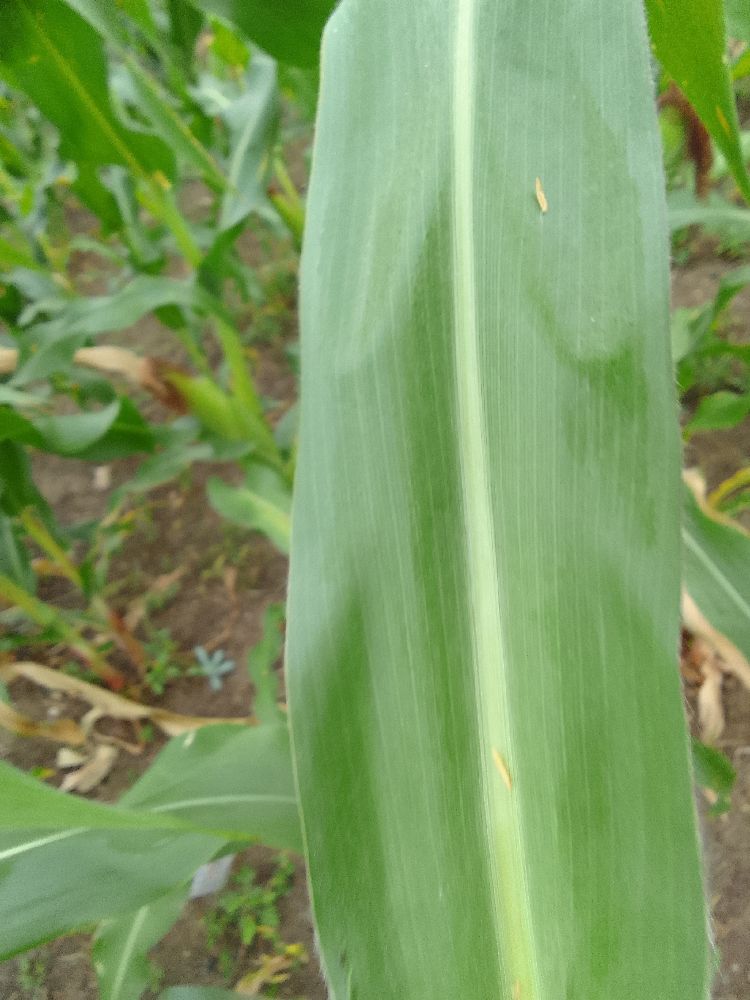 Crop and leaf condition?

maize, healthy
